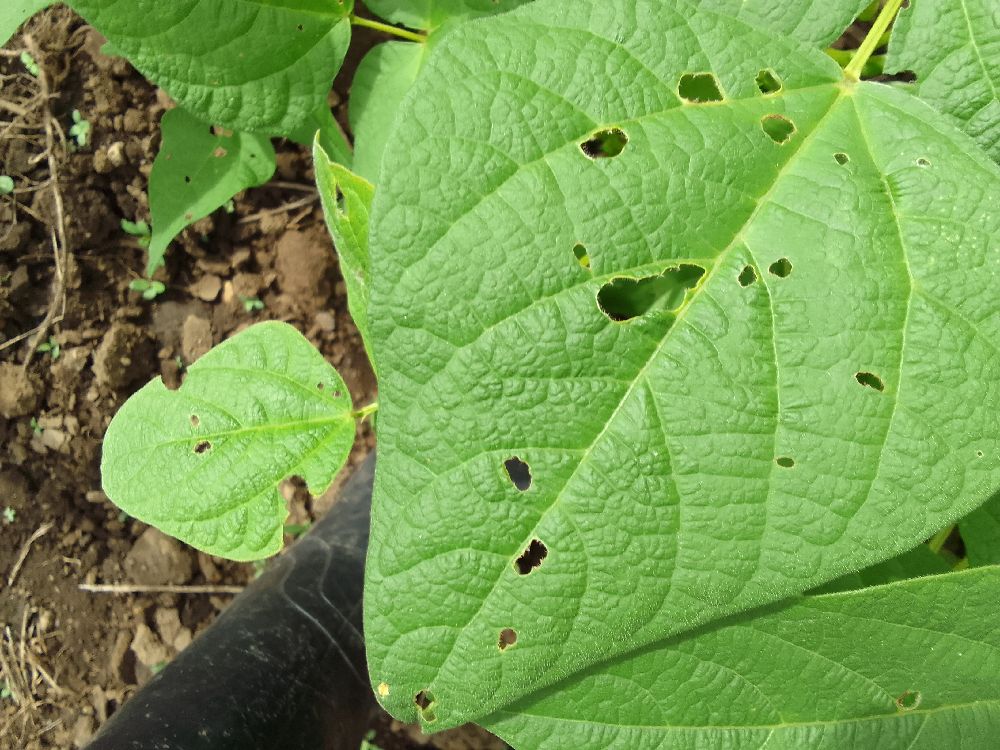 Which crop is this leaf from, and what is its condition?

common bean, healthy
